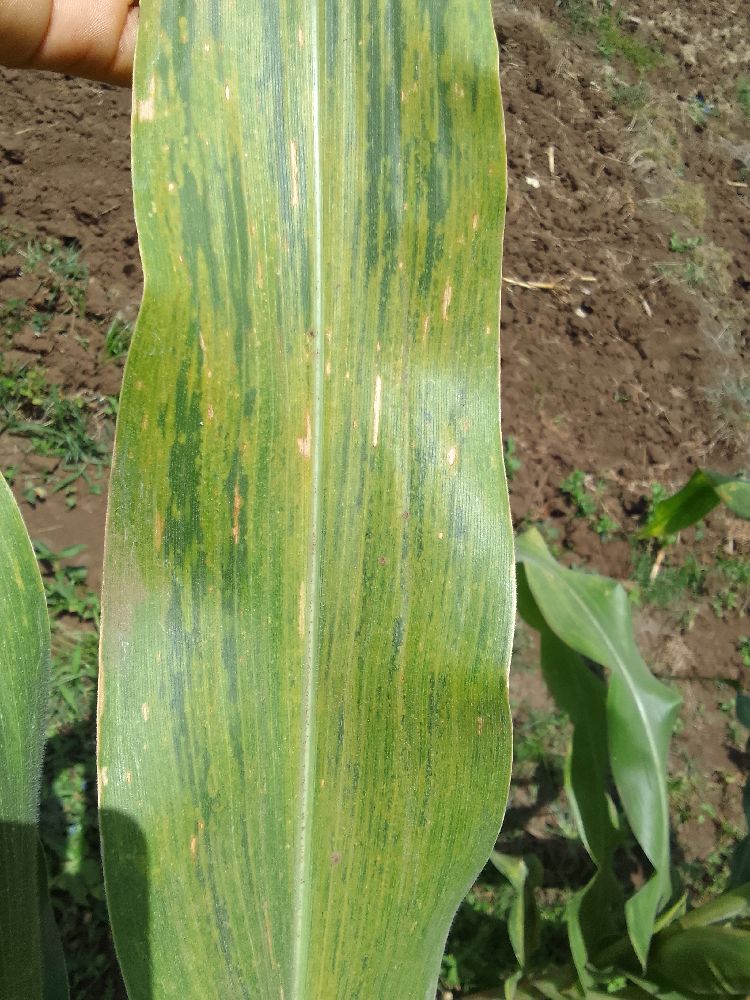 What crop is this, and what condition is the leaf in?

maize, maize lethal necrosis
